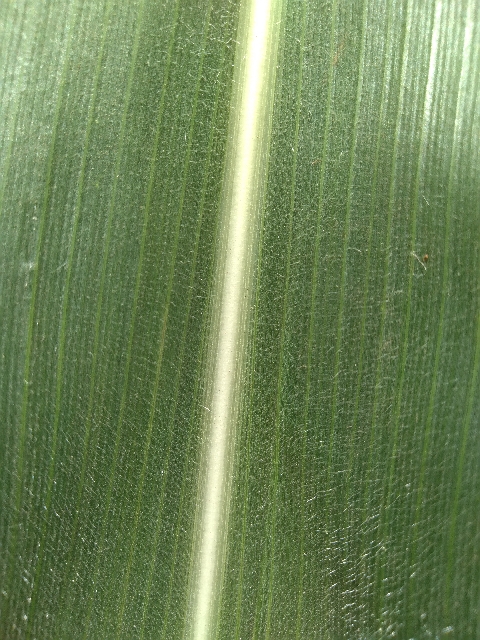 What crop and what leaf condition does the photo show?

maize, healthy
